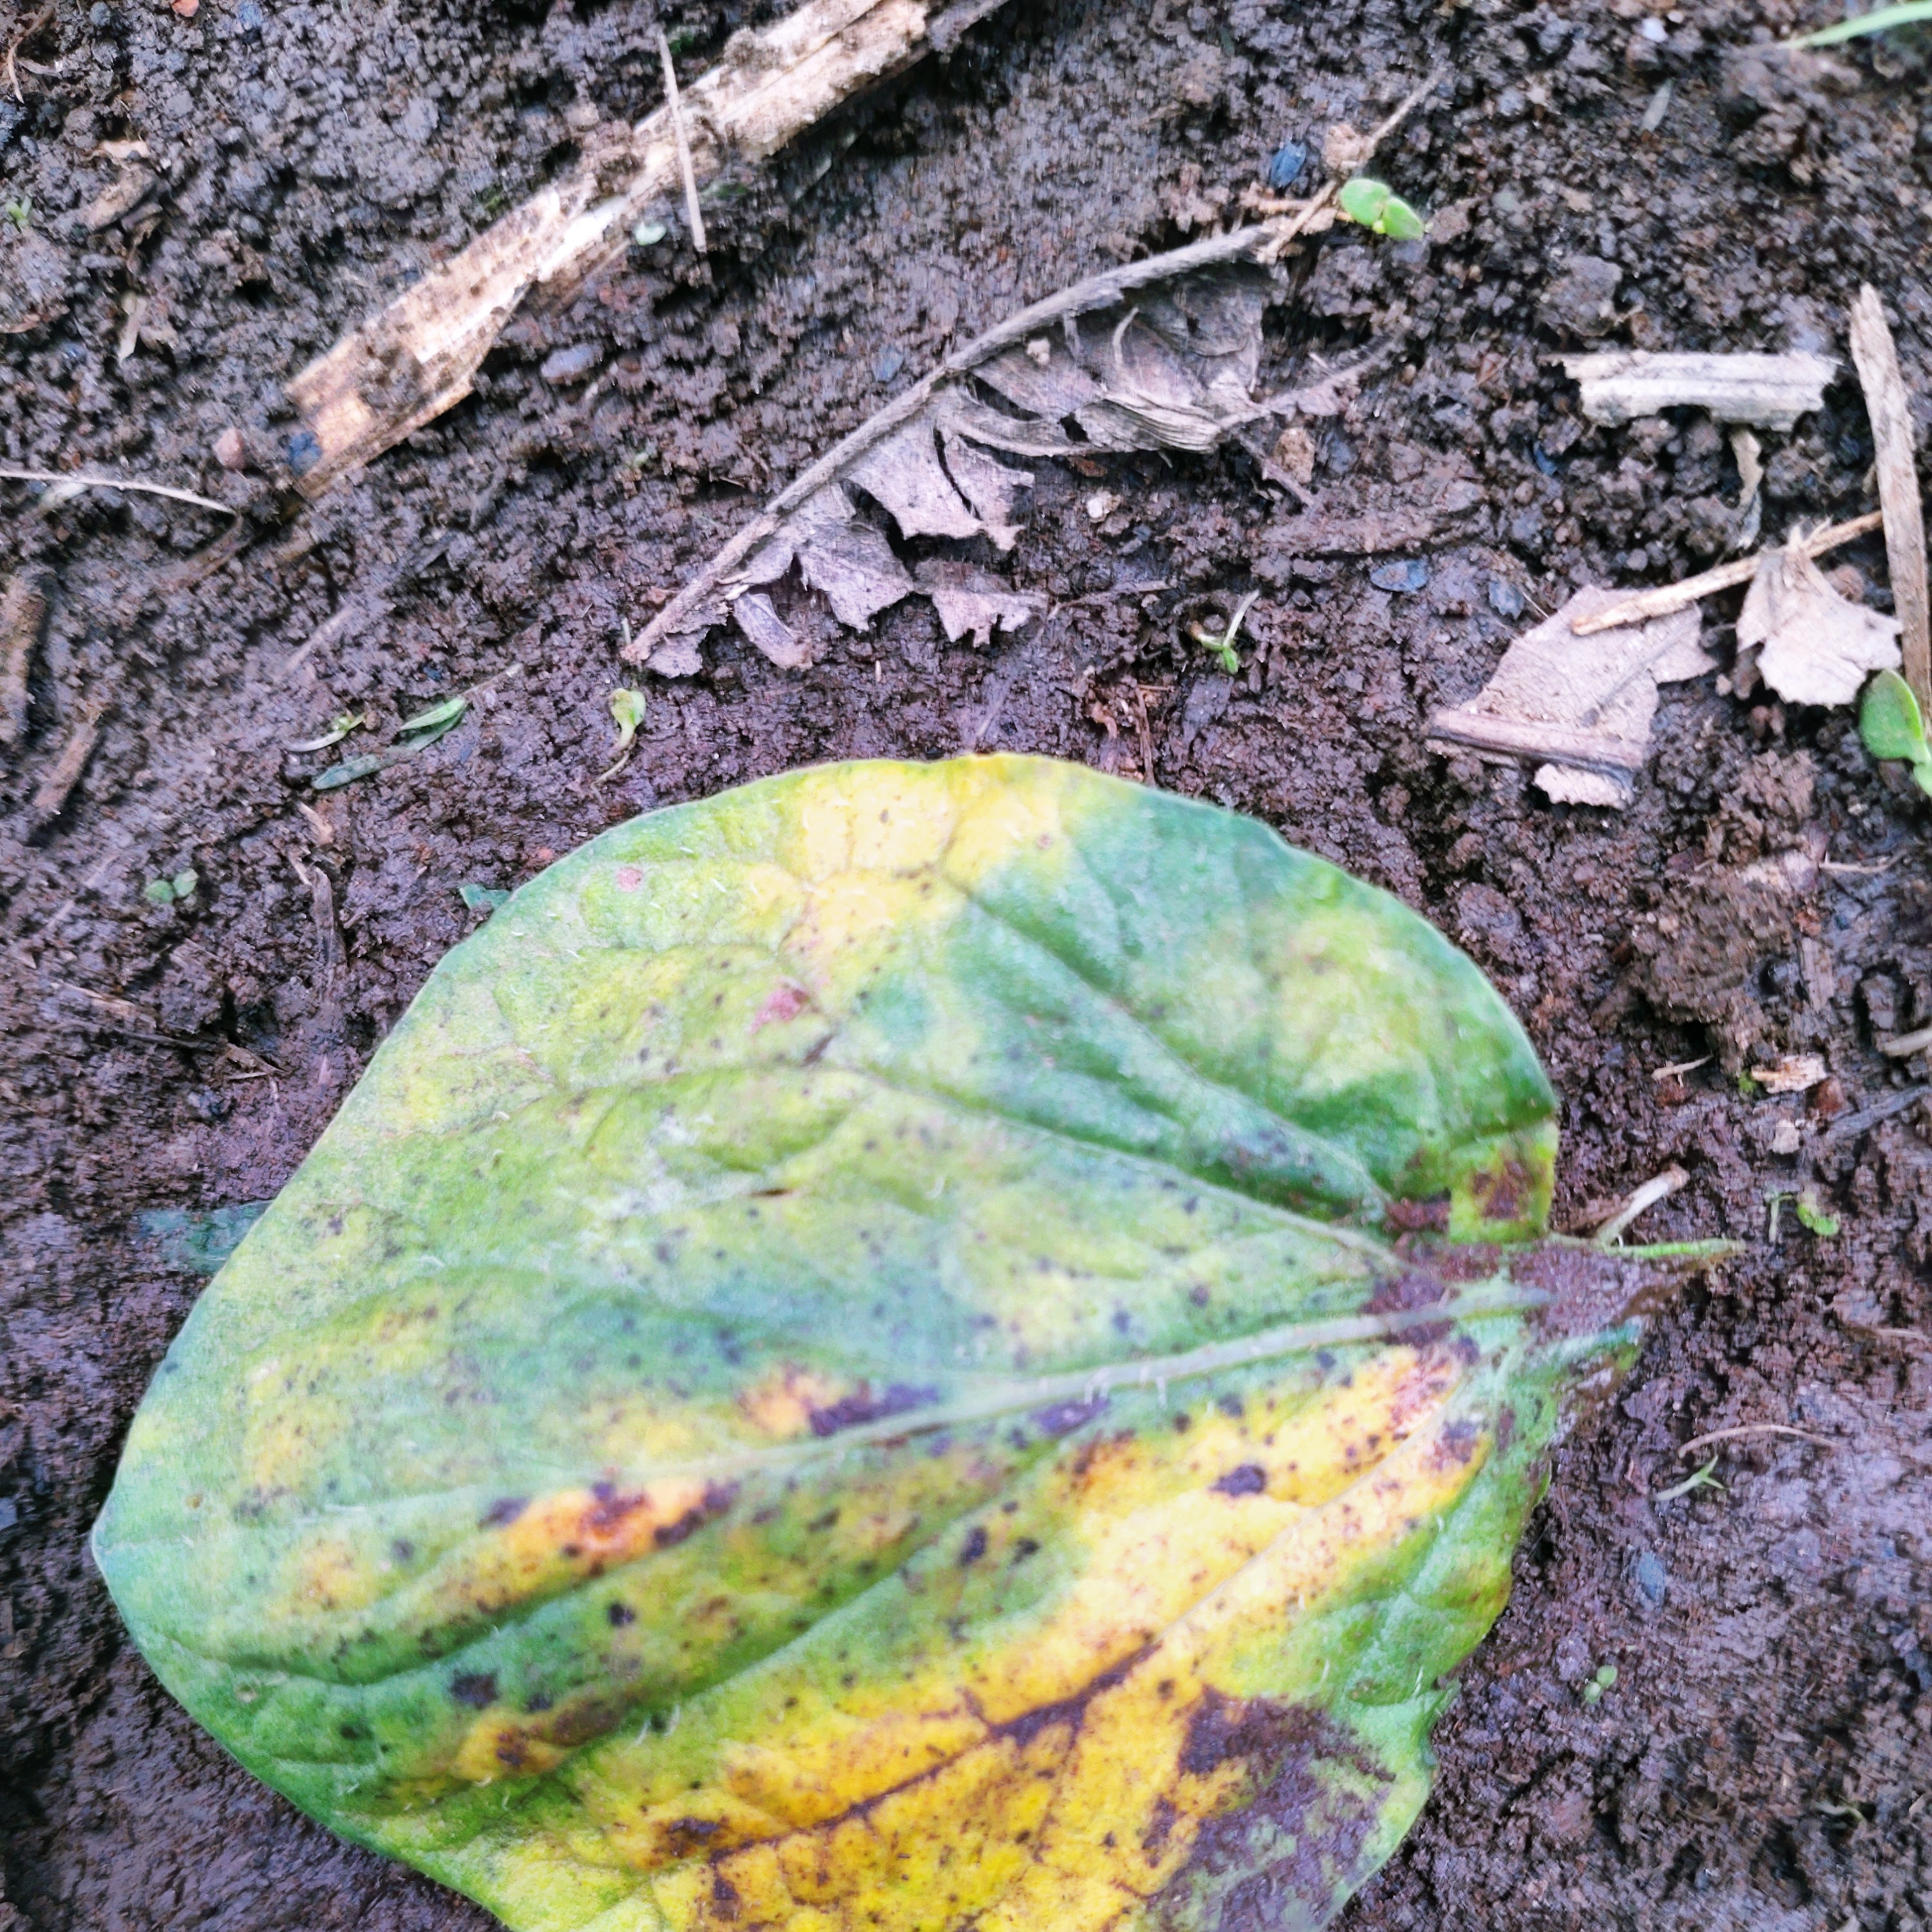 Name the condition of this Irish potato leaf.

late blight
